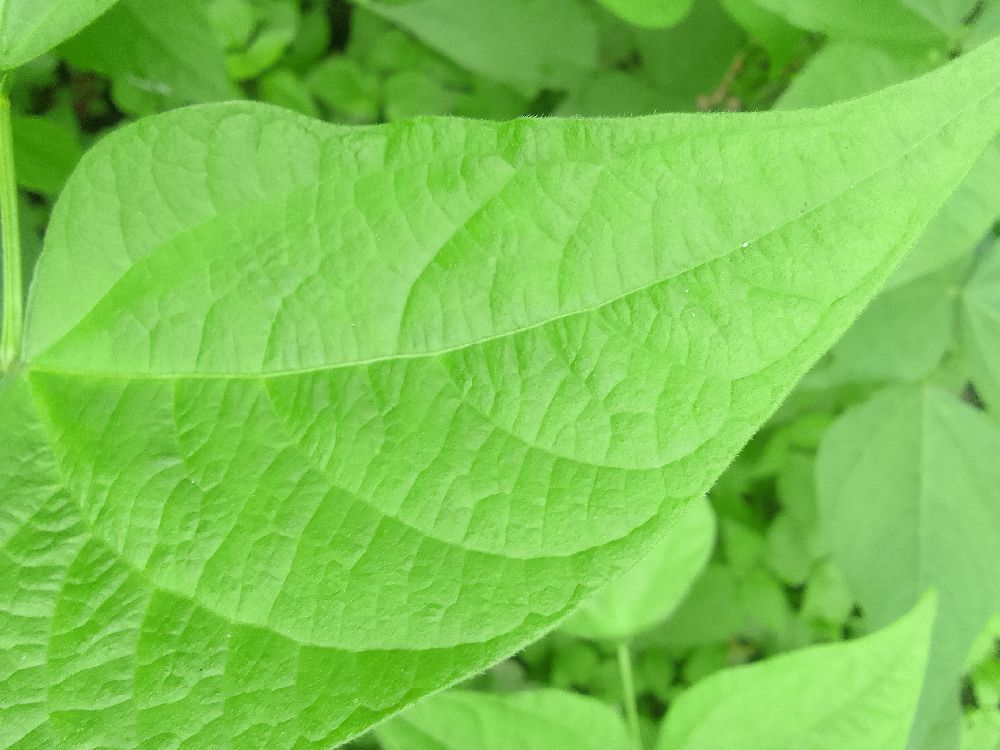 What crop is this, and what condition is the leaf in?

common bean, healthy
